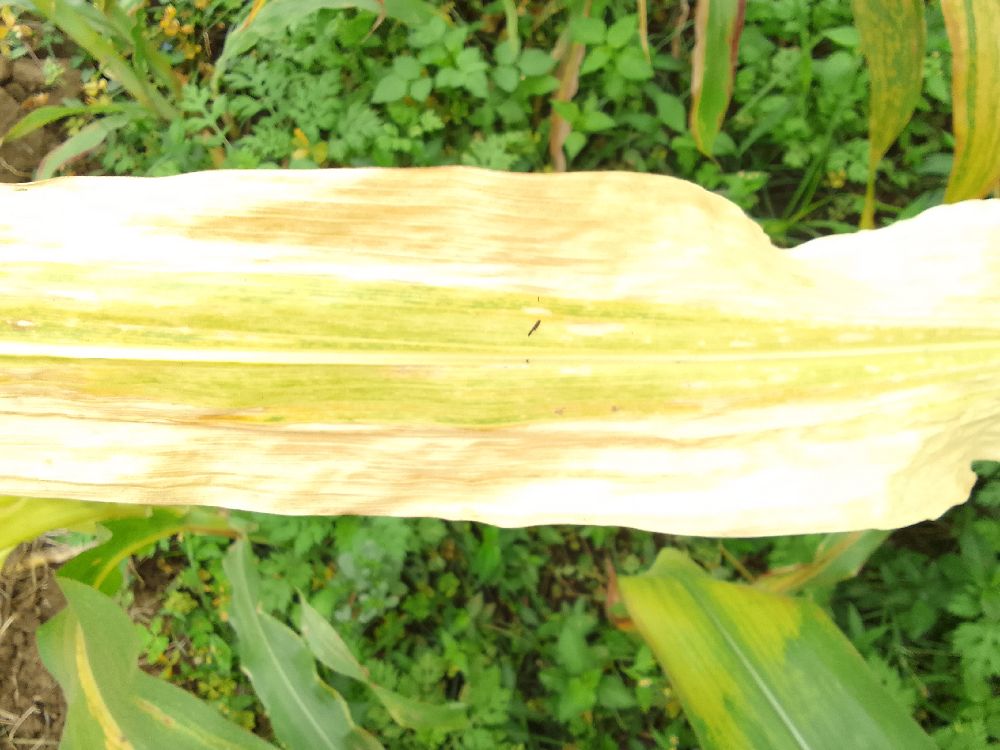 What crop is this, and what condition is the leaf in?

maize, maize lethal necrosis
